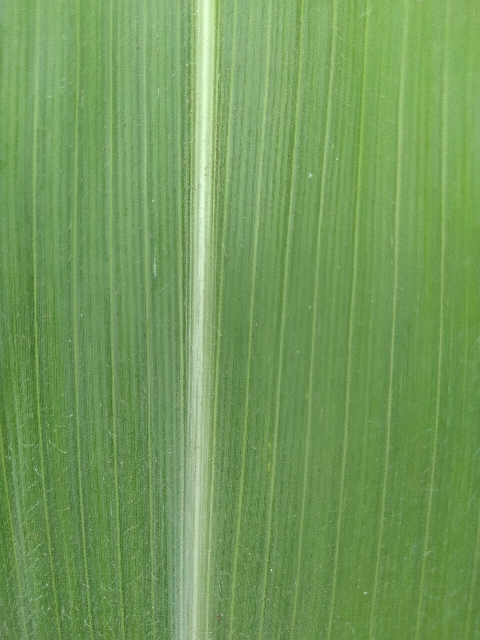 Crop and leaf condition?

maize, healthy
